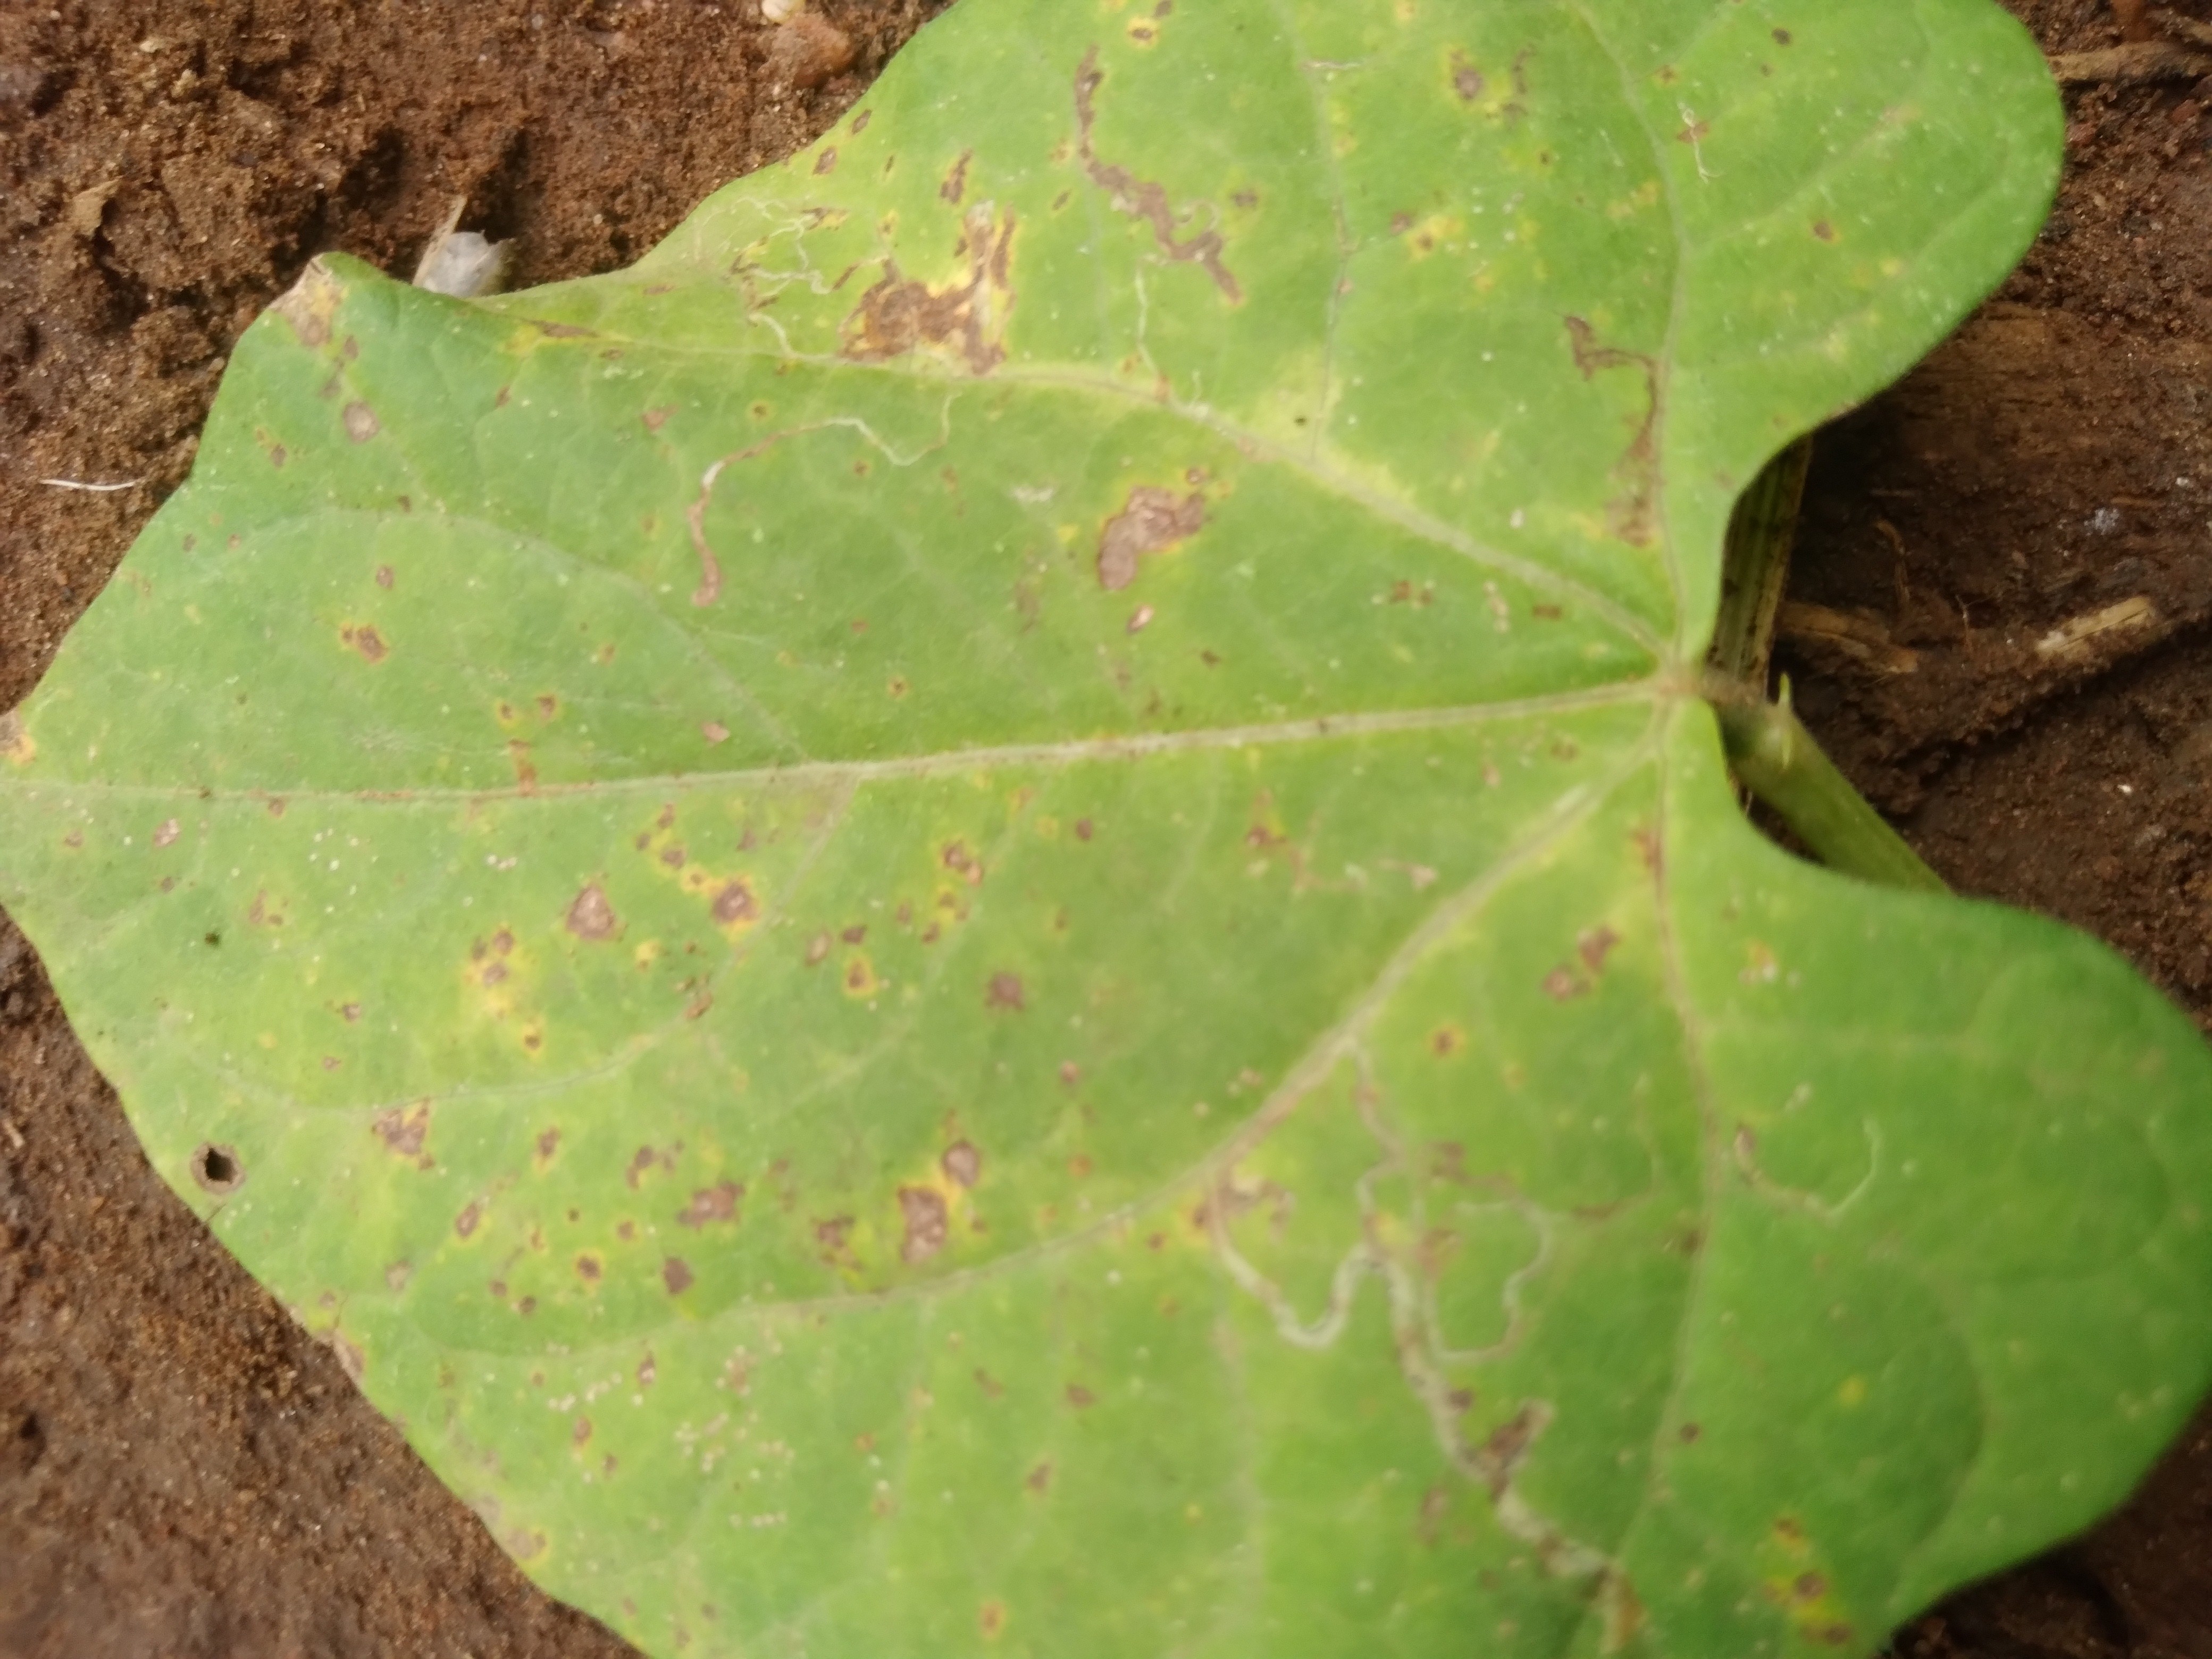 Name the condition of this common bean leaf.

rust
